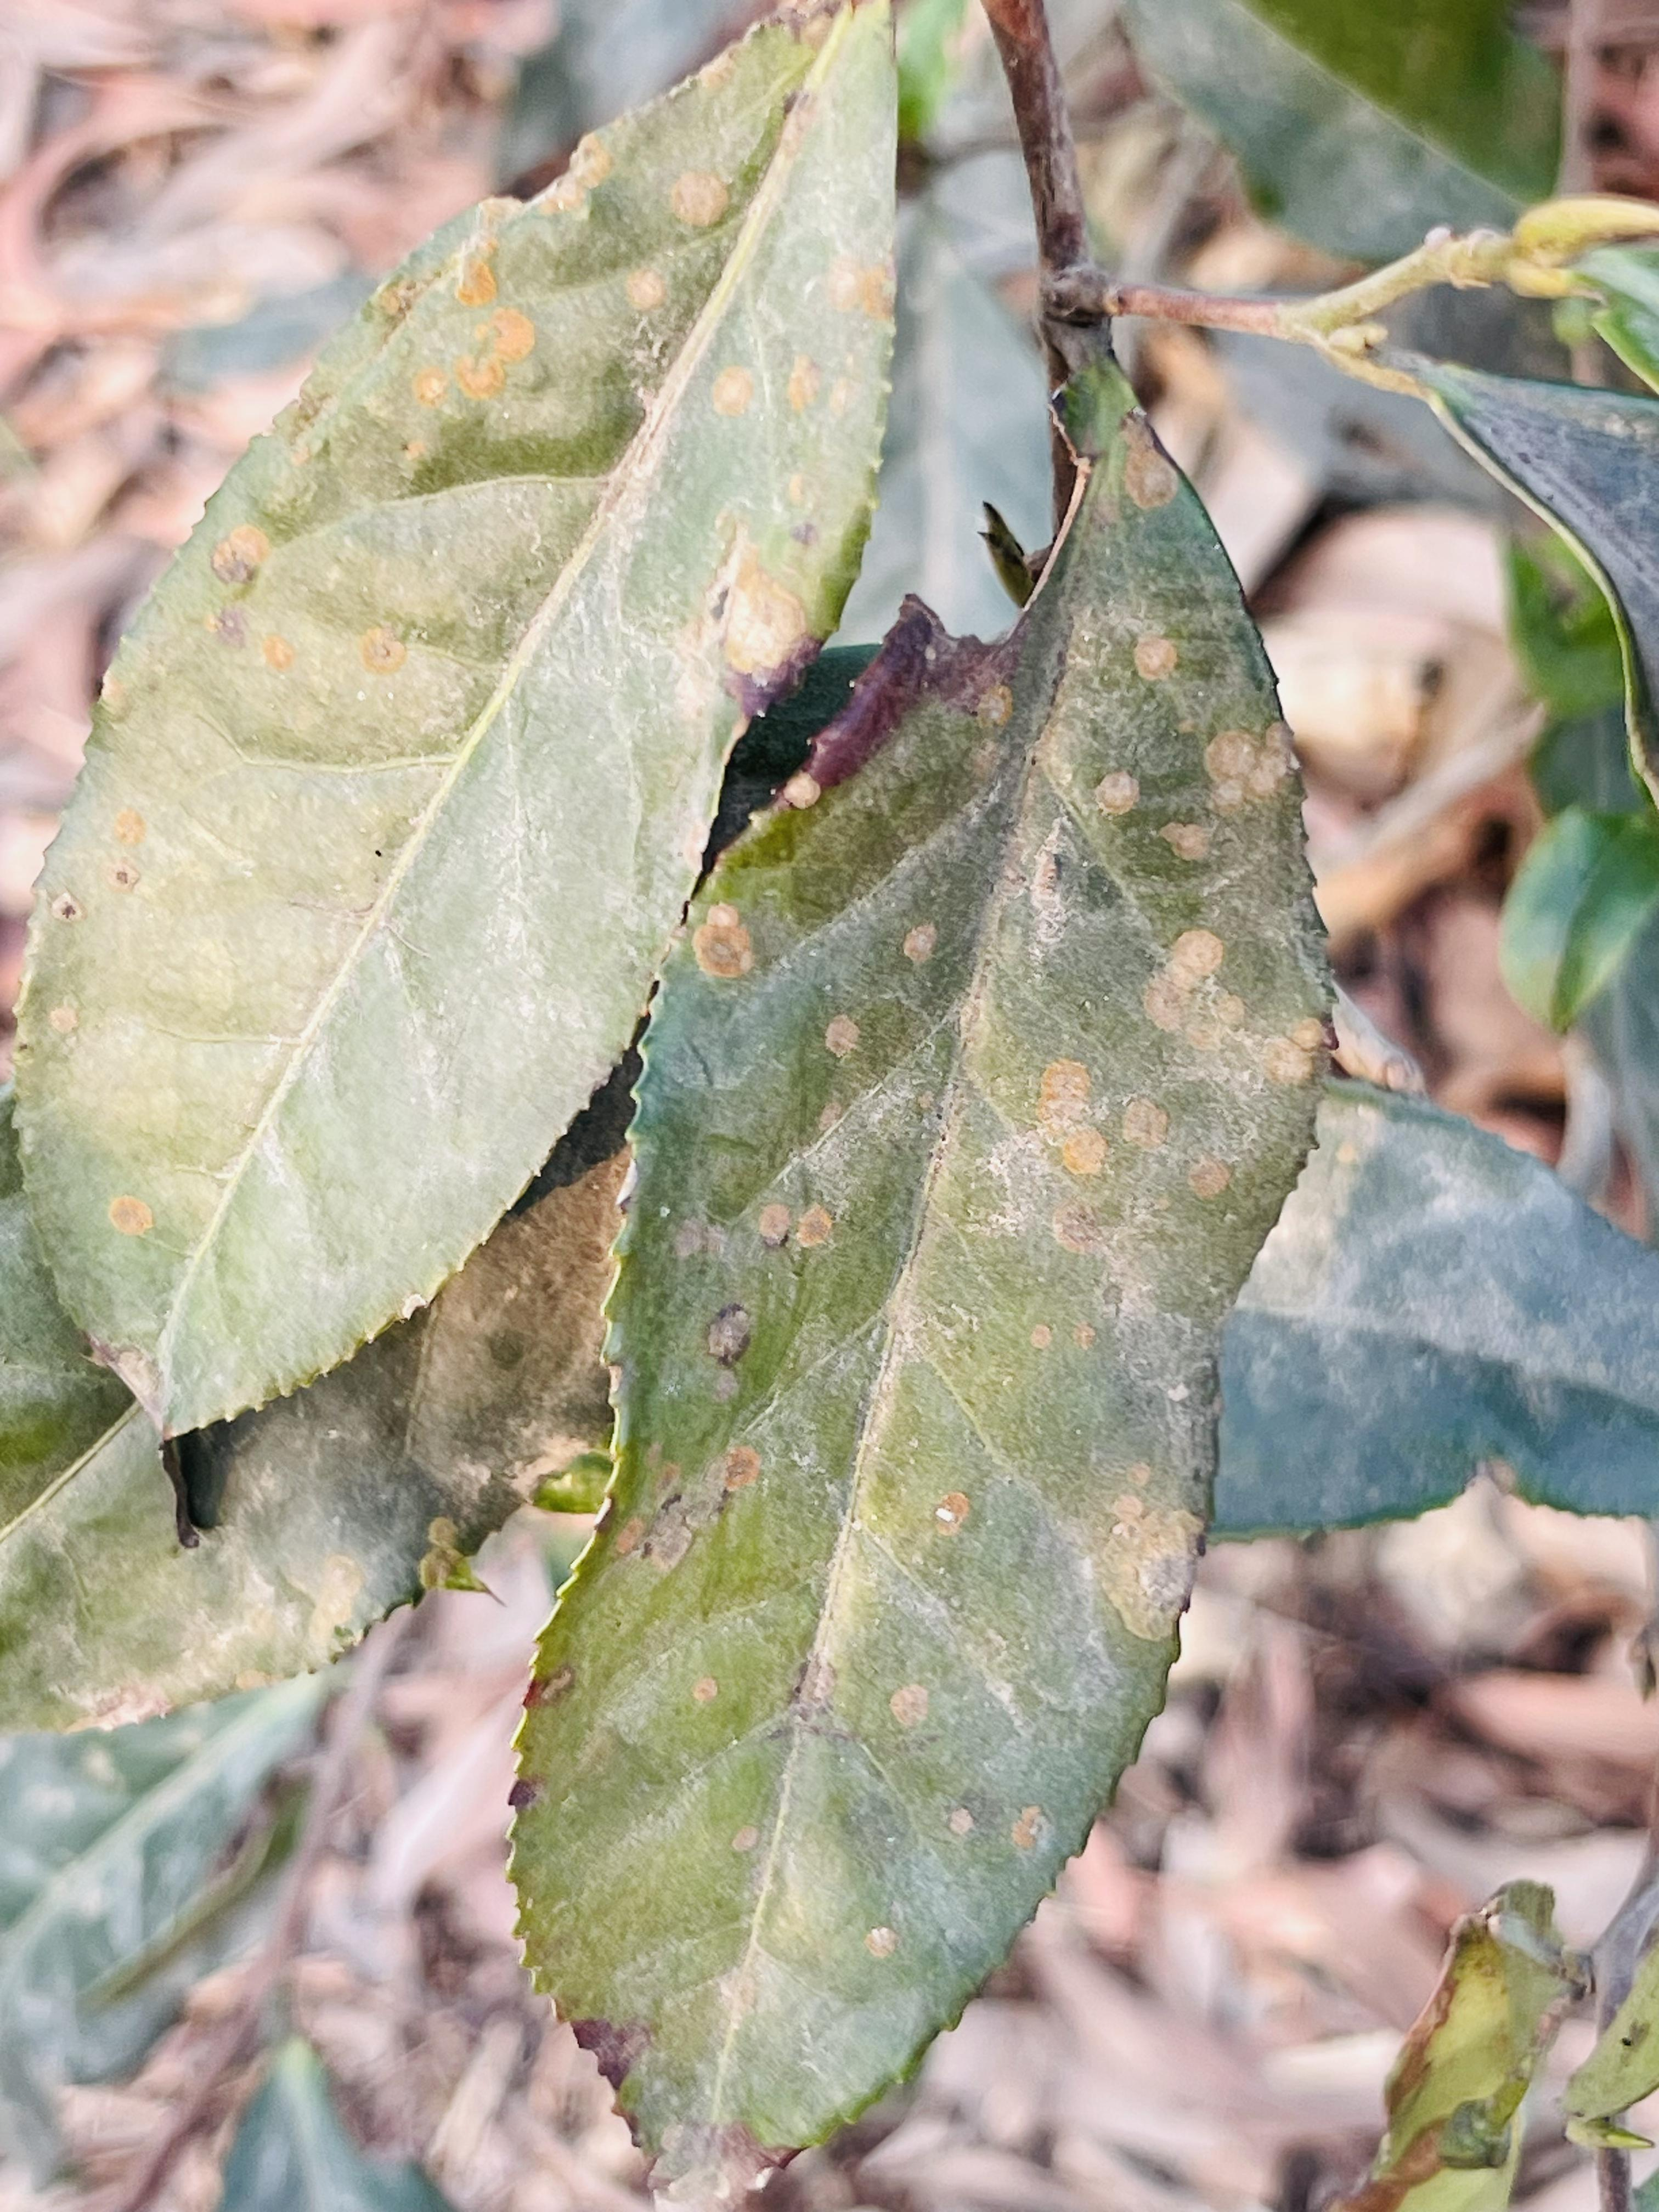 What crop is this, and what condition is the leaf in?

tea, red rust
